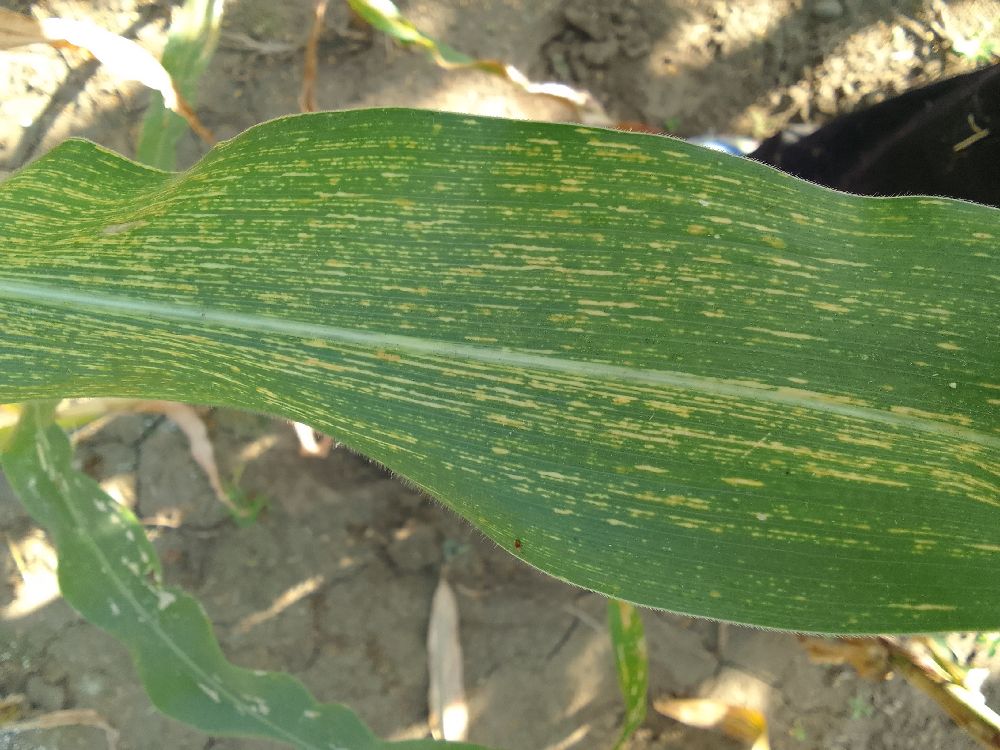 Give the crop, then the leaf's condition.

maize, maize streak virus
